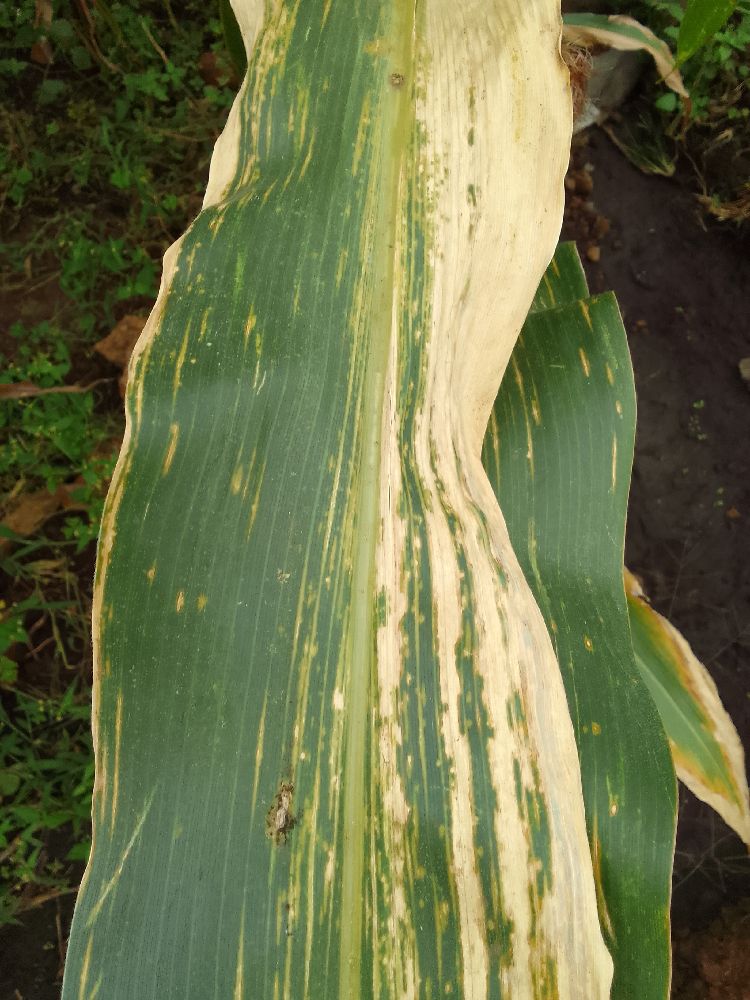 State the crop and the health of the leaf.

maize, maize lethal necrosis
